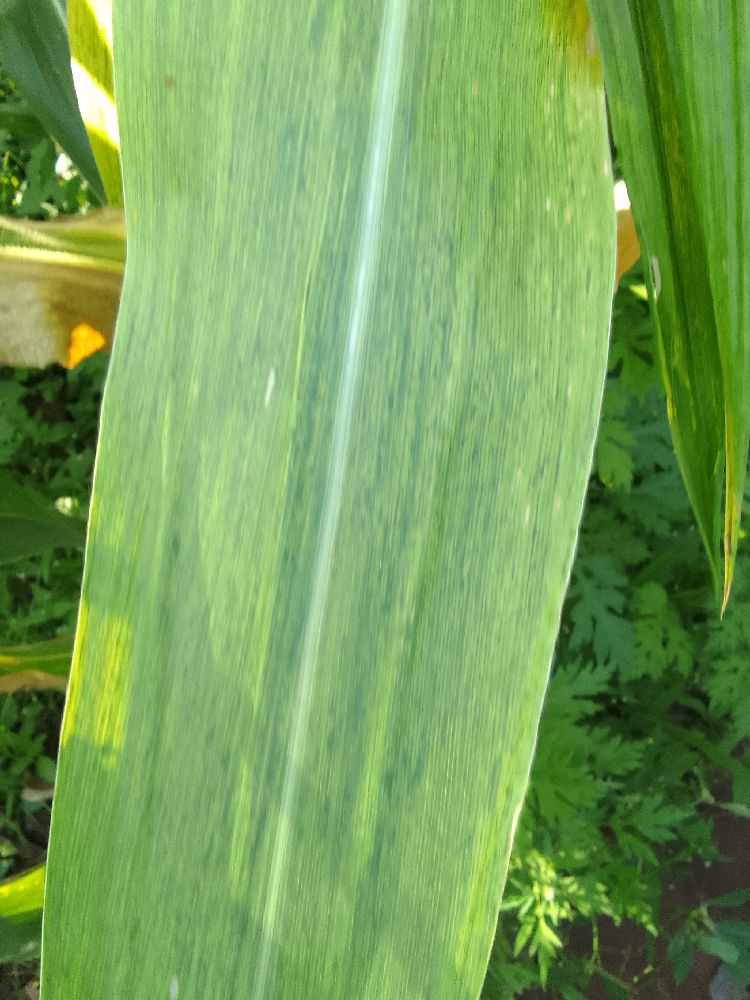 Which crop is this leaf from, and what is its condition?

maize, maize lethal necrosis
